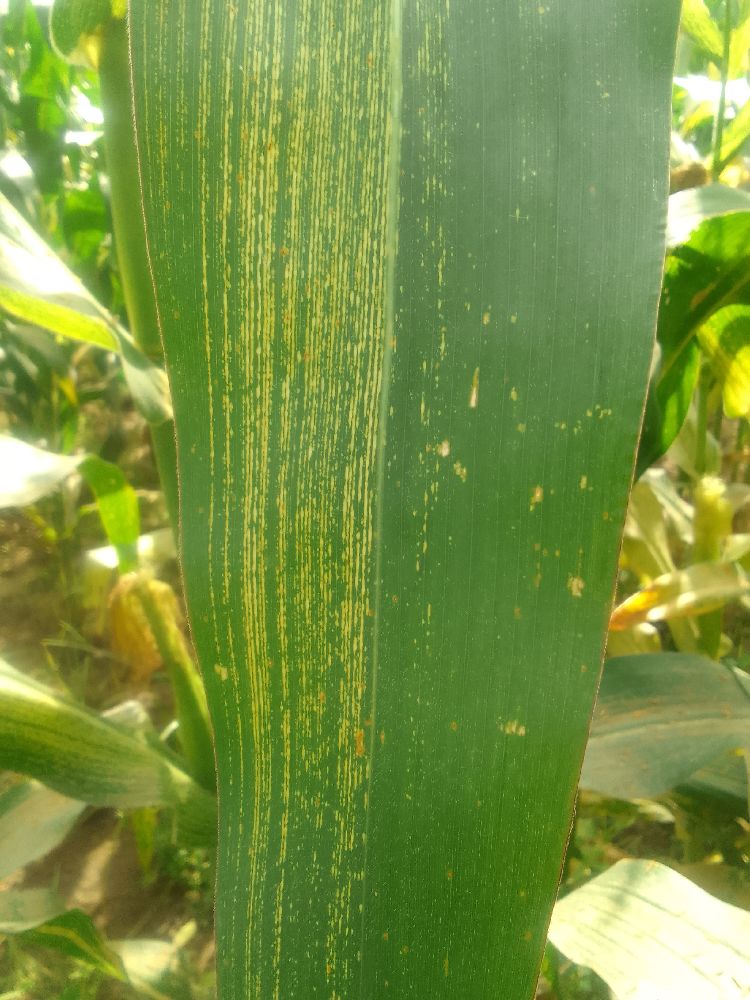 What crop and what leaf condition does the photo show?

maize, maize streak virus
